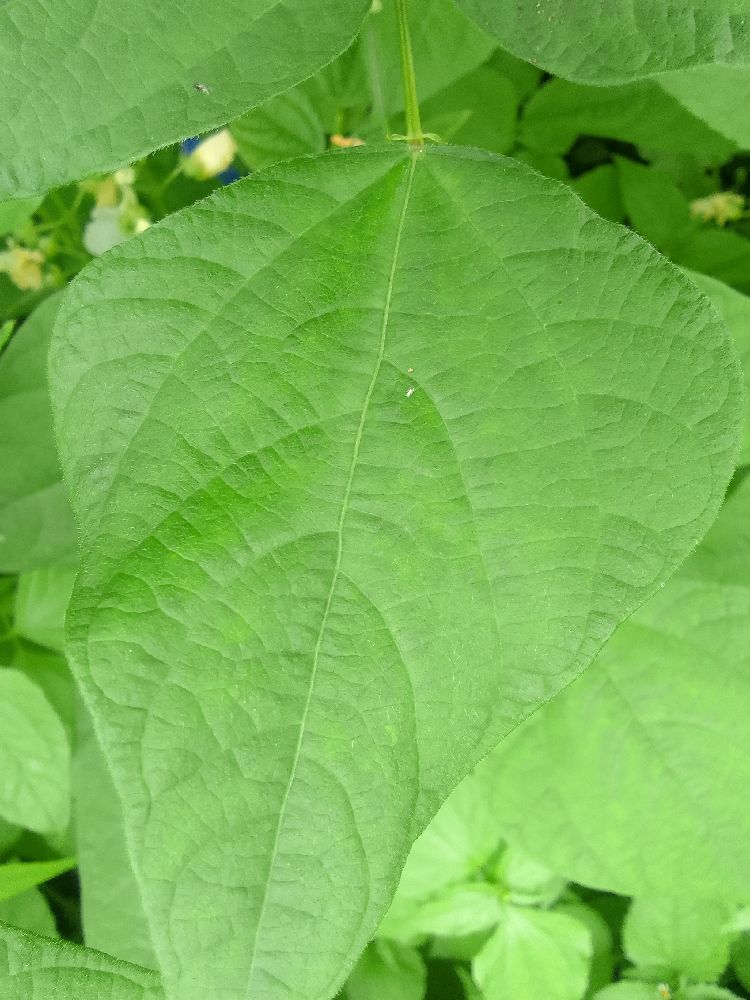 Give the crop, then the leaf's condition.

common bean, healthy
